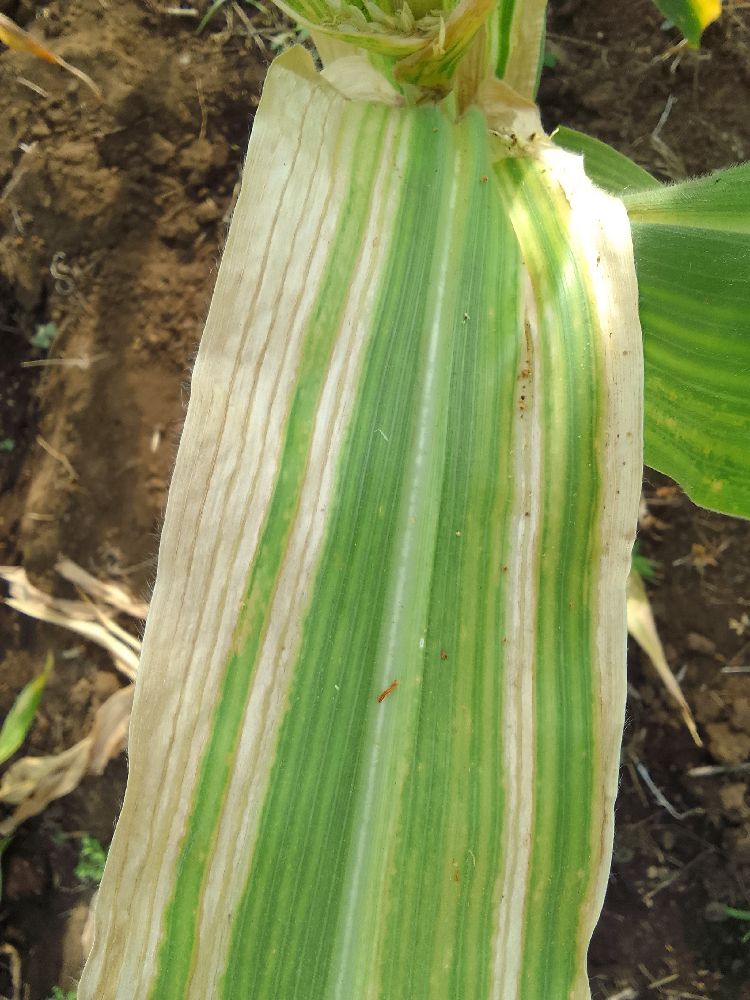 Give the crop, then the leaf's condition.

maize, maize lethal necrosis
